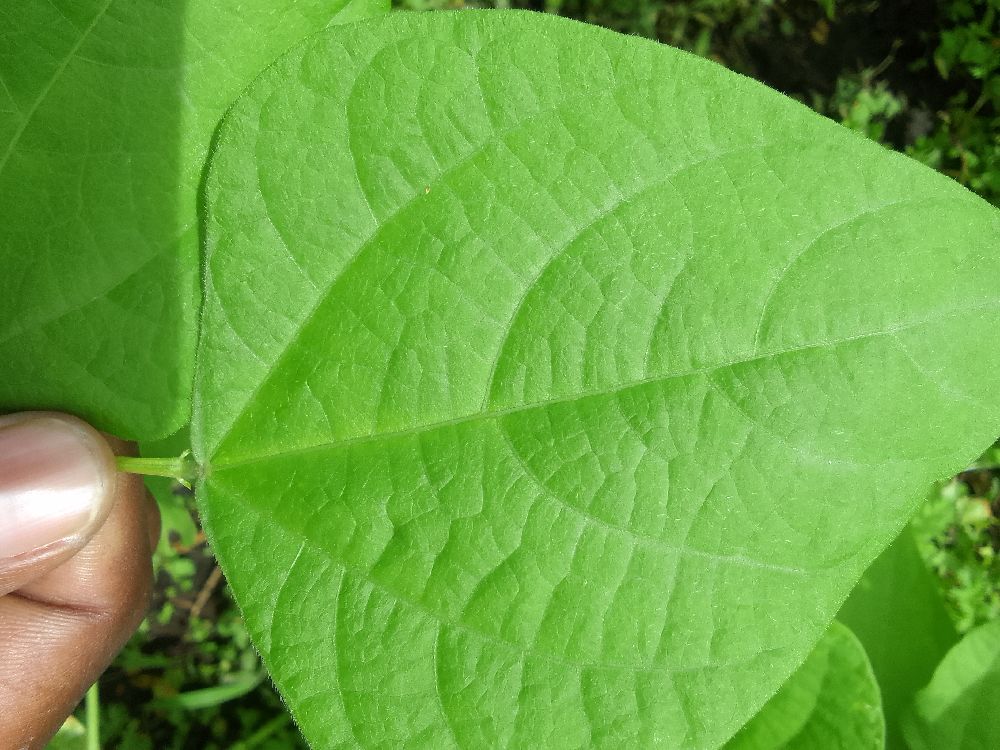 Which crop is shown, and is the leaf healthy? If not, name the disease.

common bean, healthy
